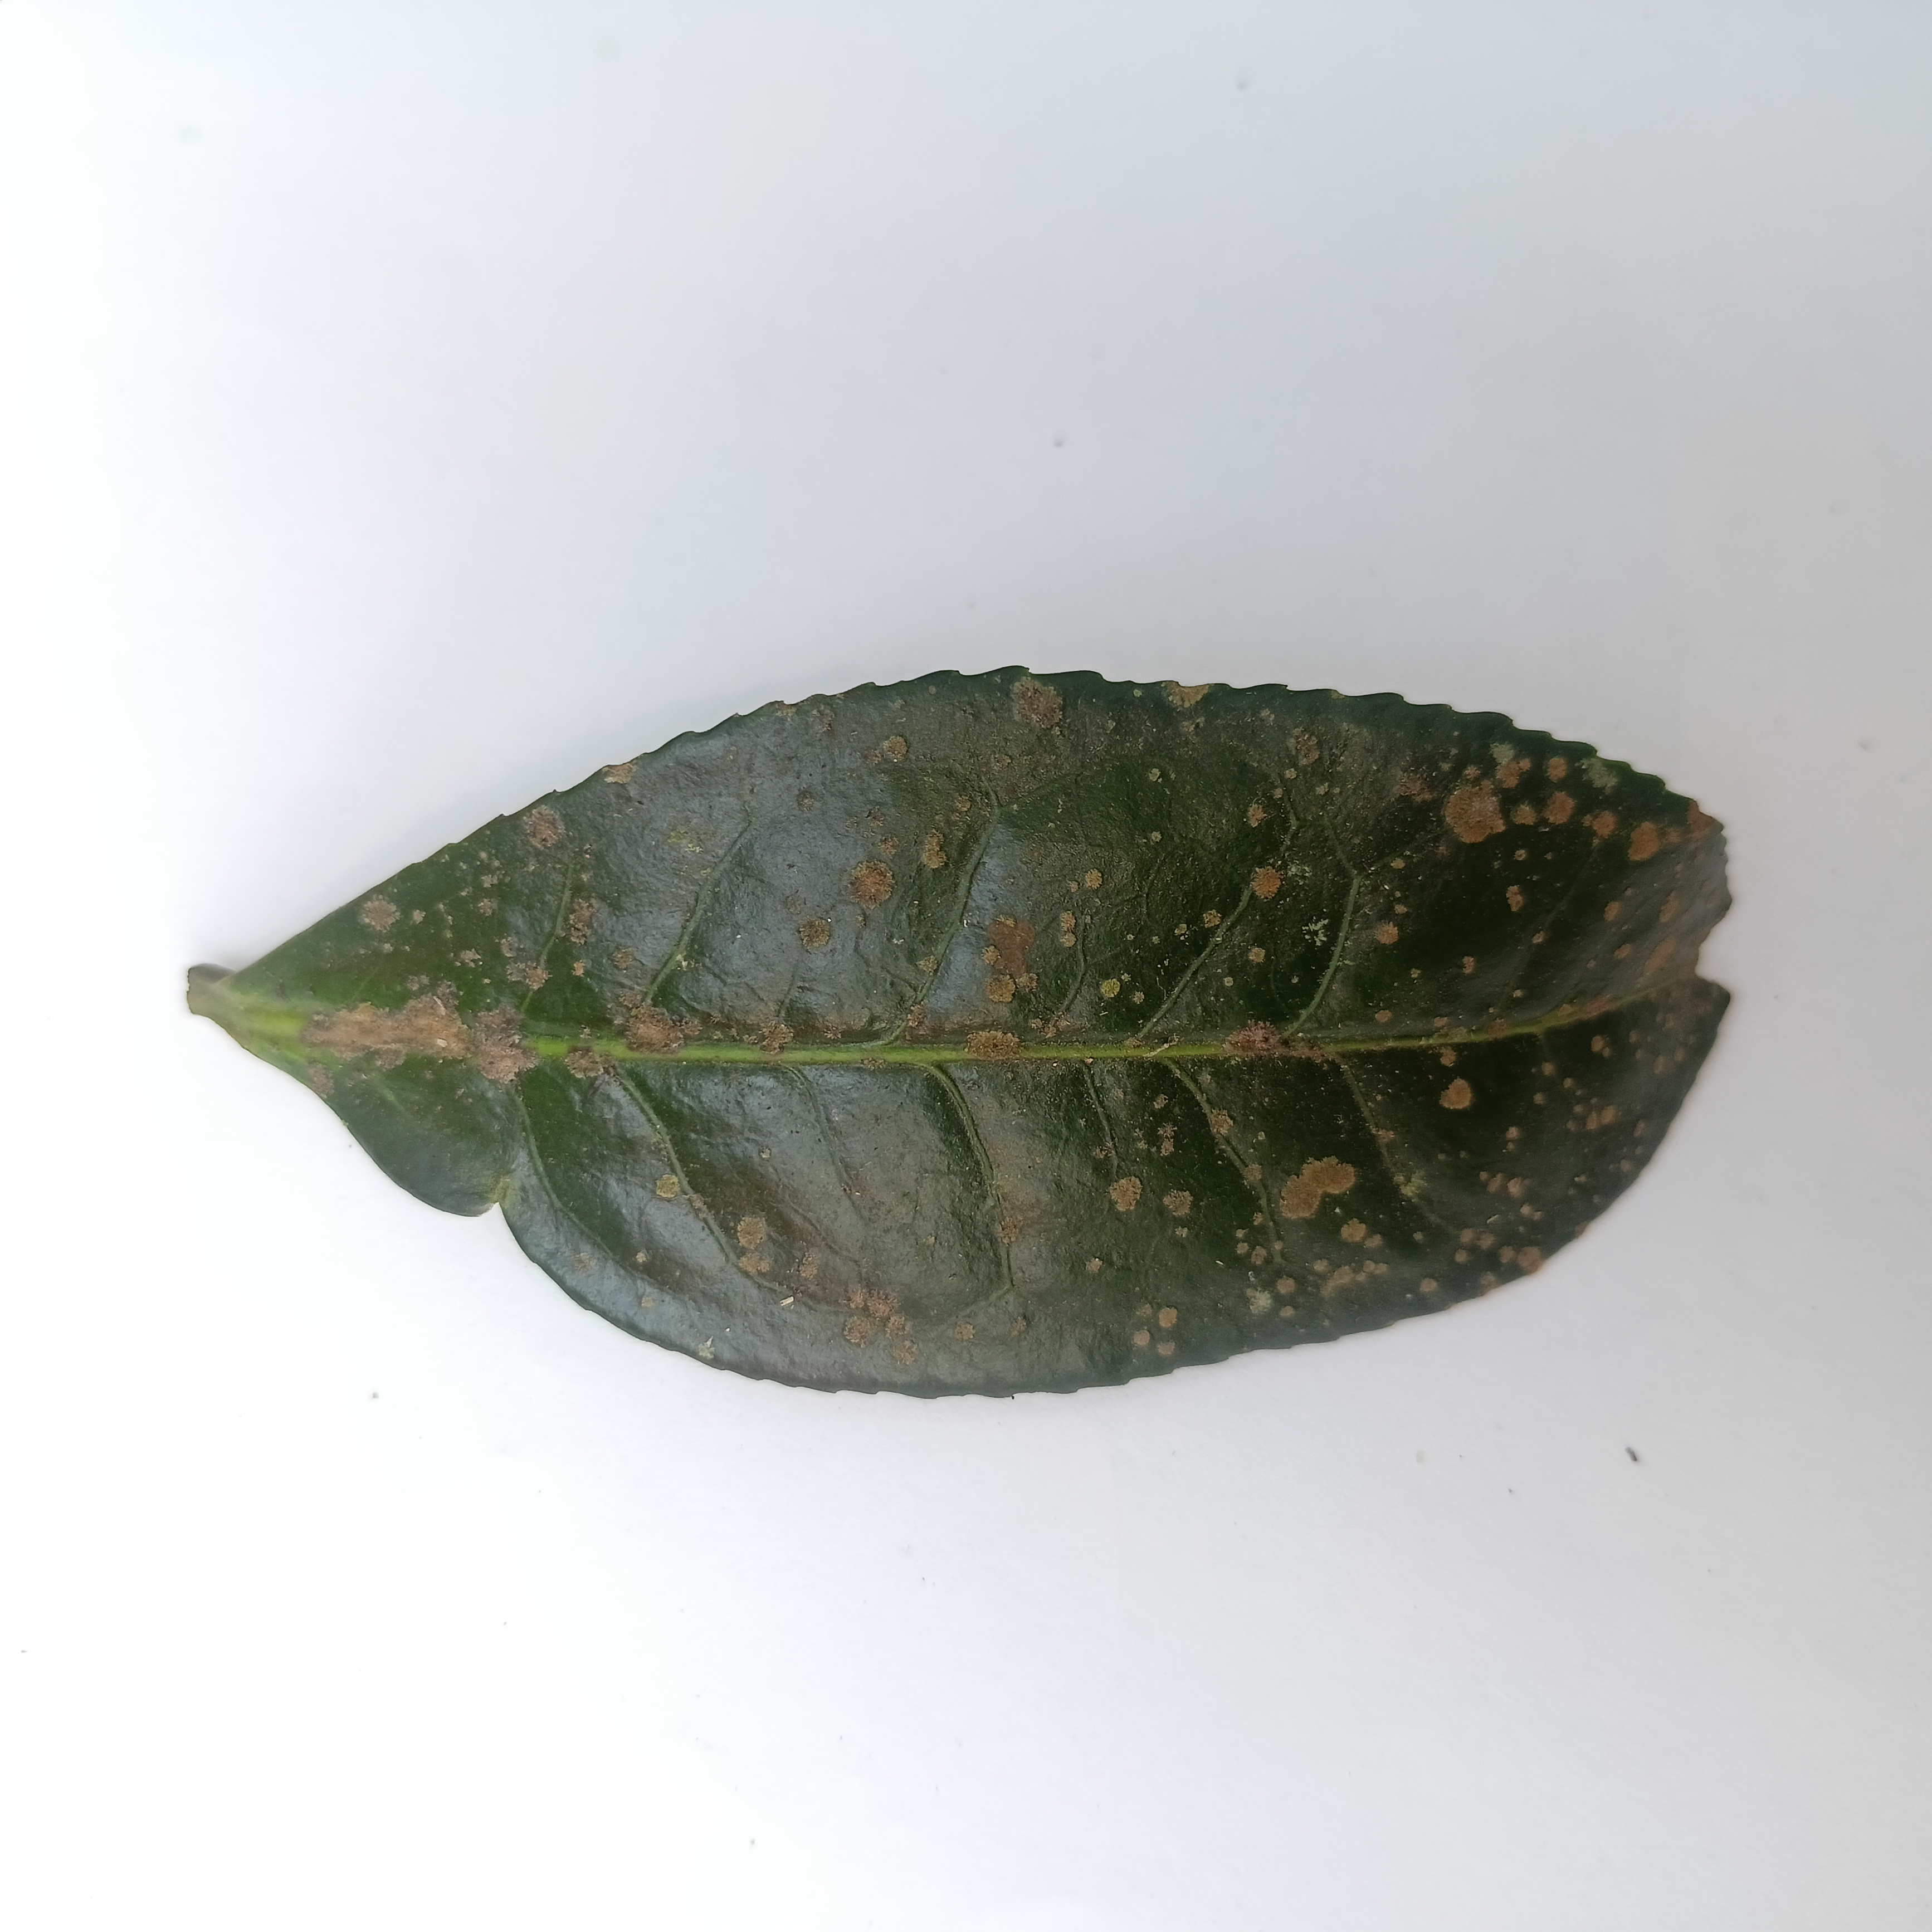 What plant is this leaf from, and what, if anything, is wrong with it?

tea, algal leaf
